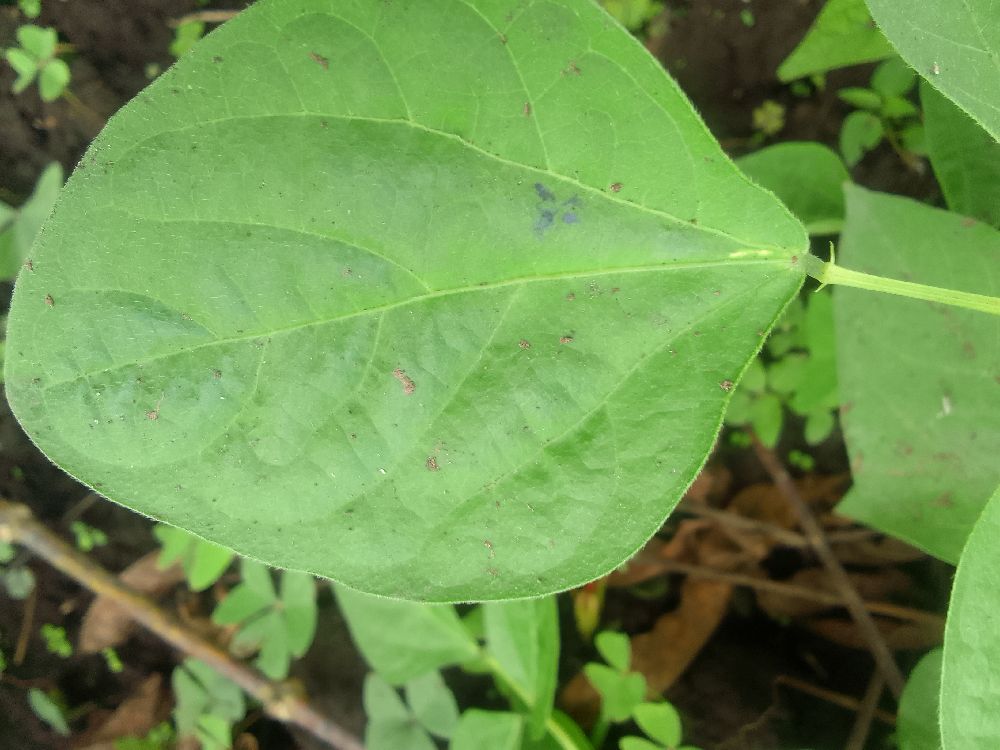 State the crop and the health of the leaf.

common bean, healthy
